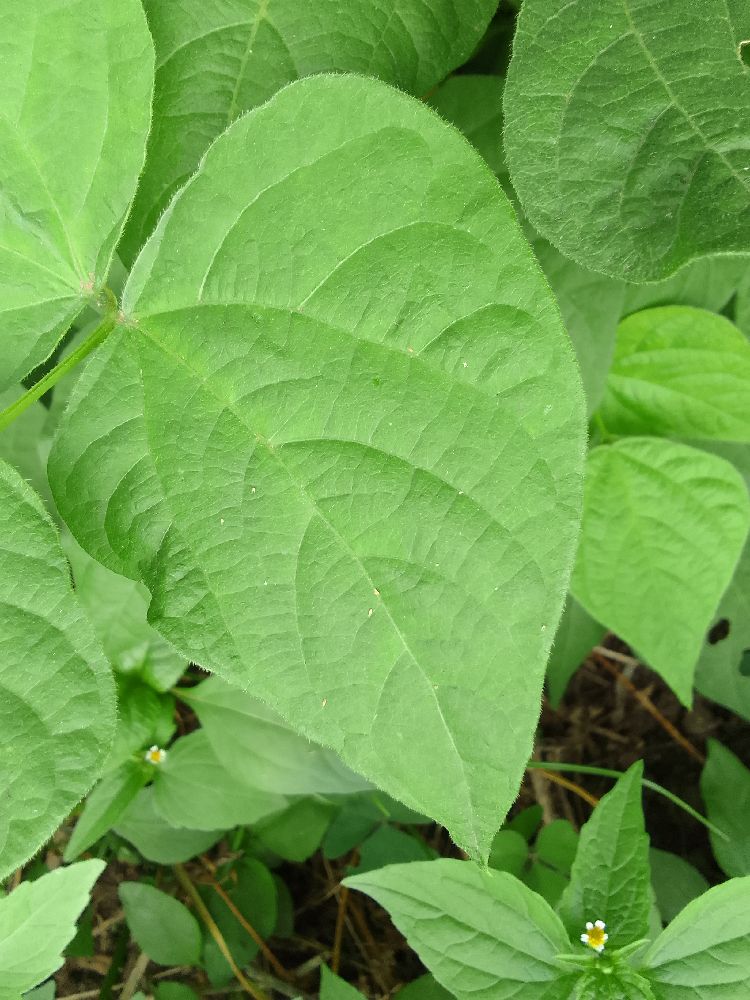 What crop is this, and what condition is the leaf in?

common bean, healthy
